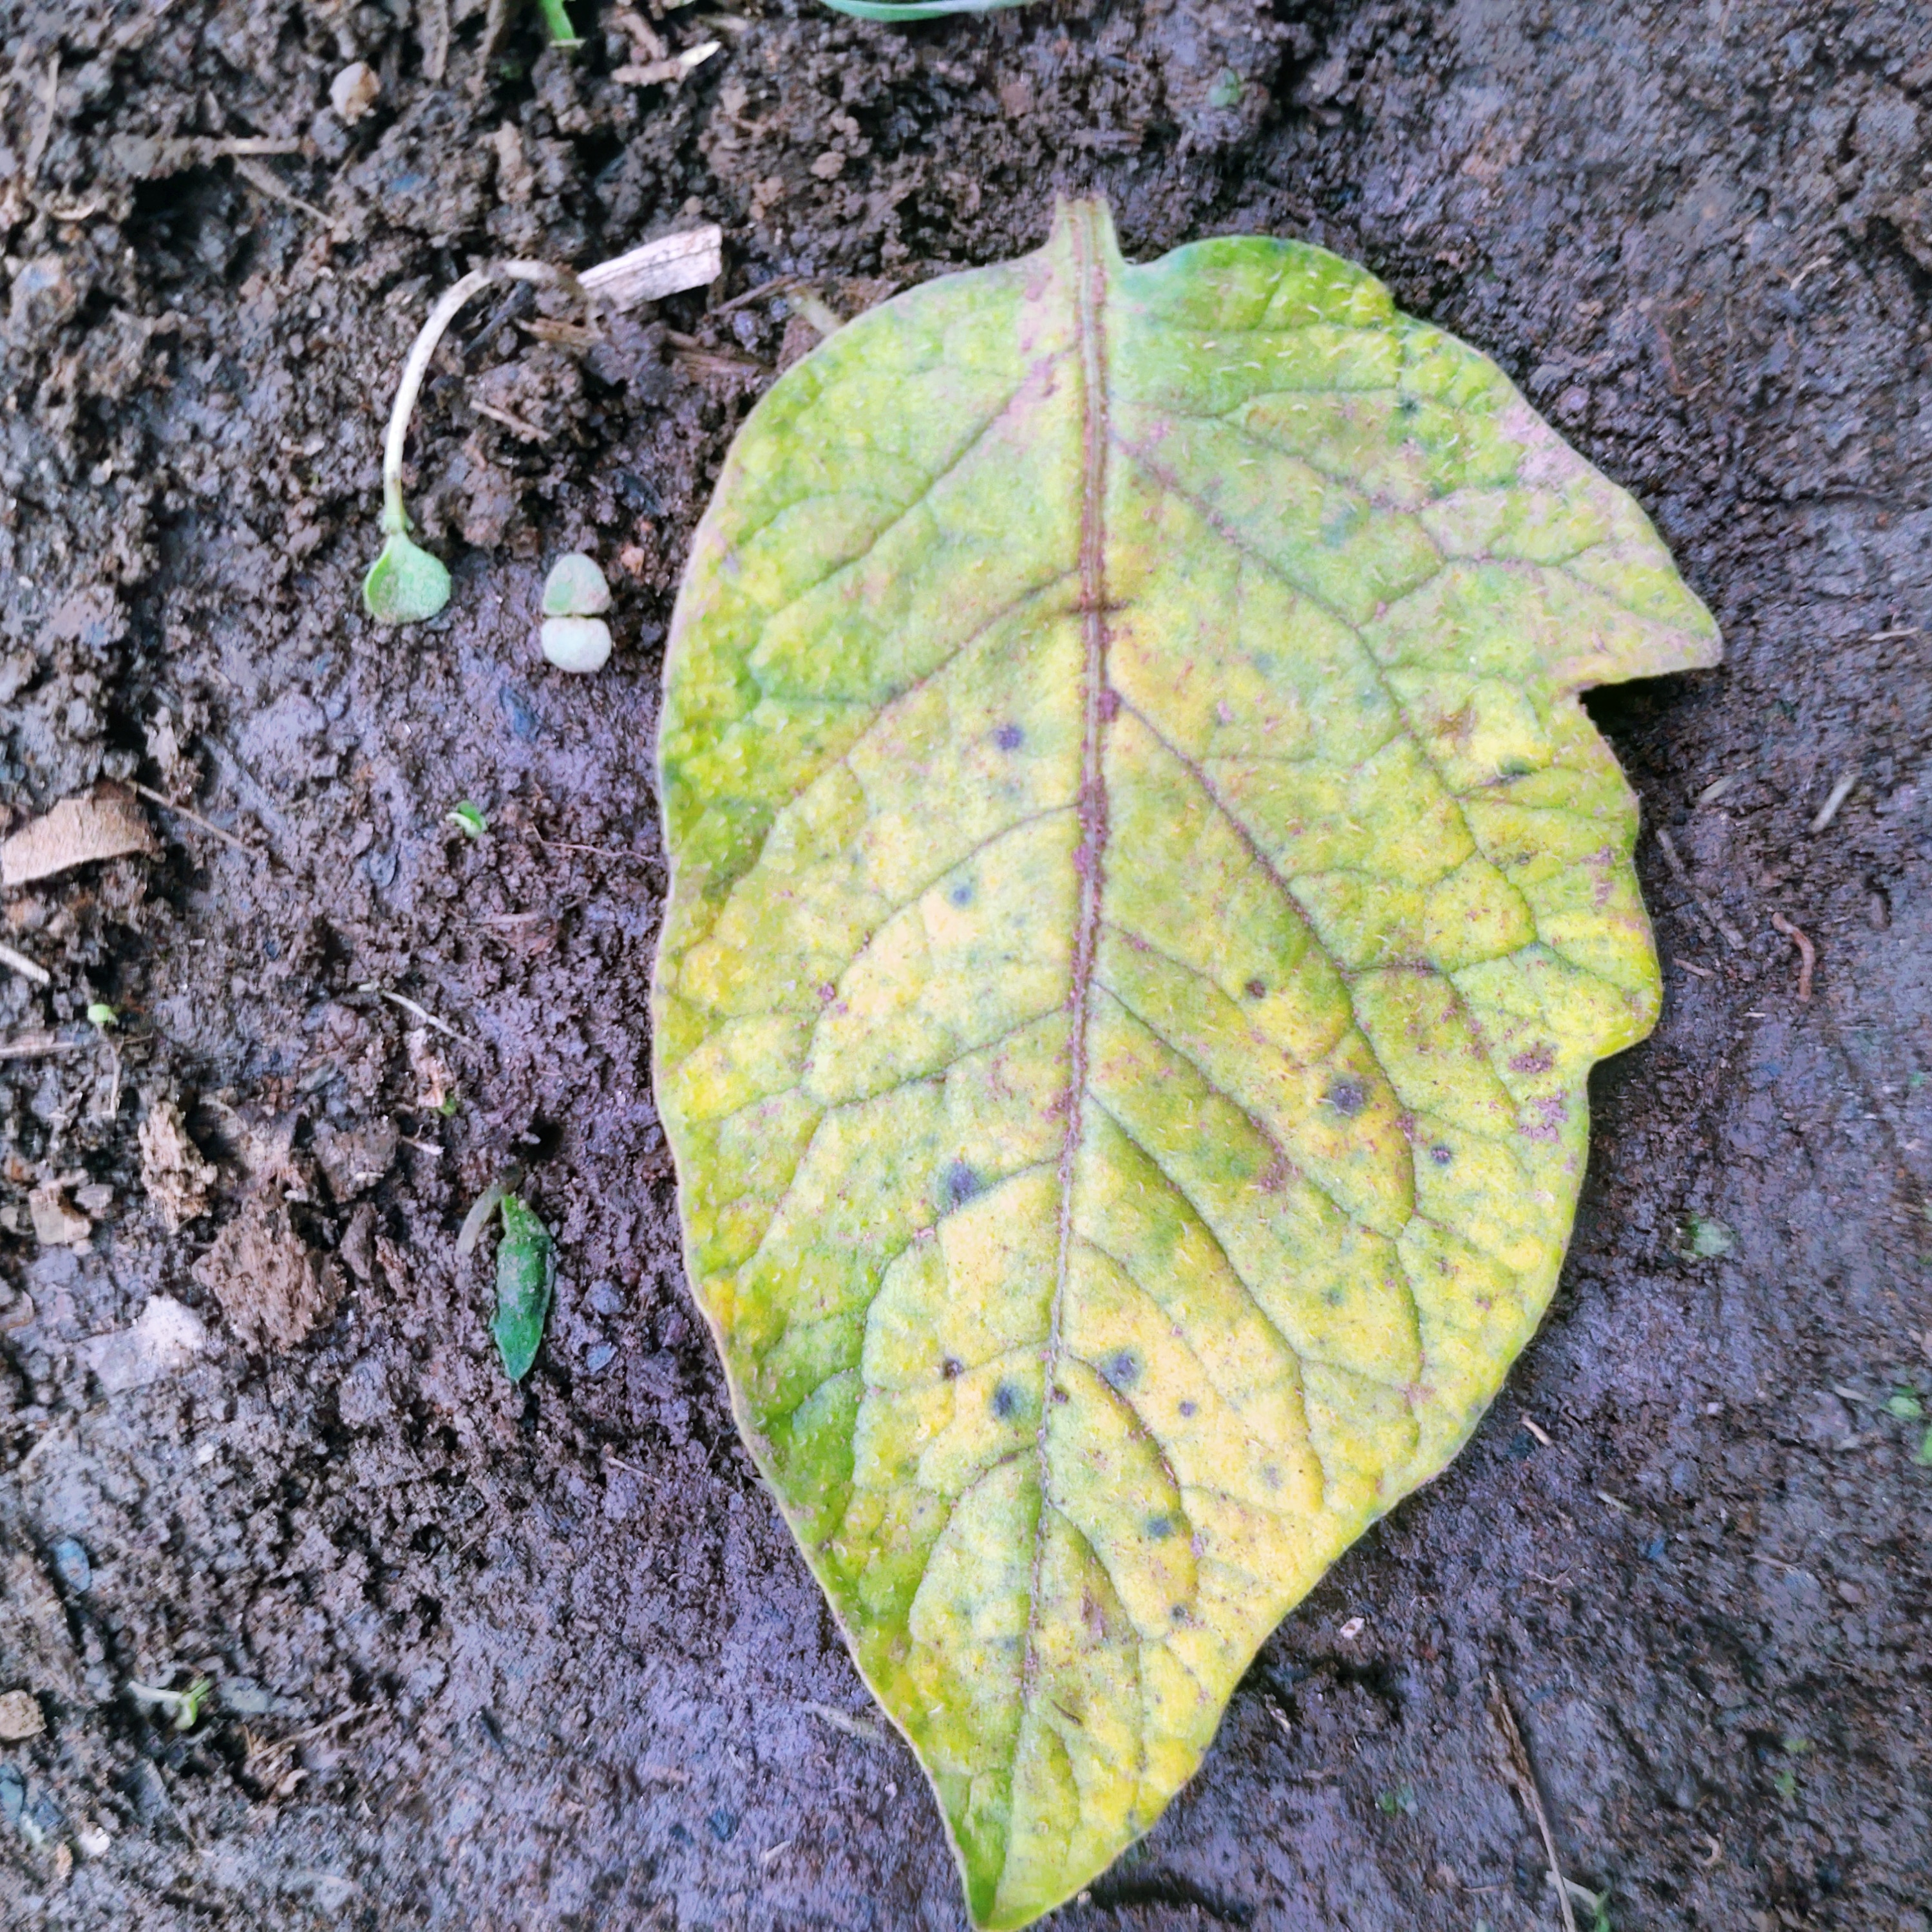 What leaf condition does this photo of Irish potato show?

late blight
